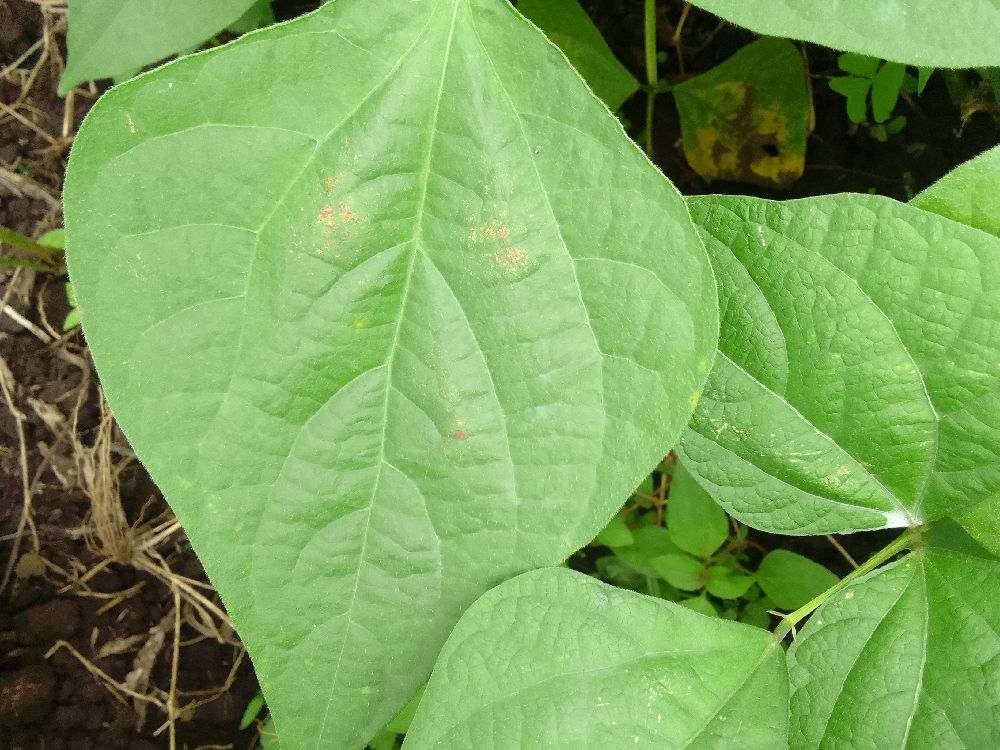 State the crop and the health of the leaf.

common bean, healthy
